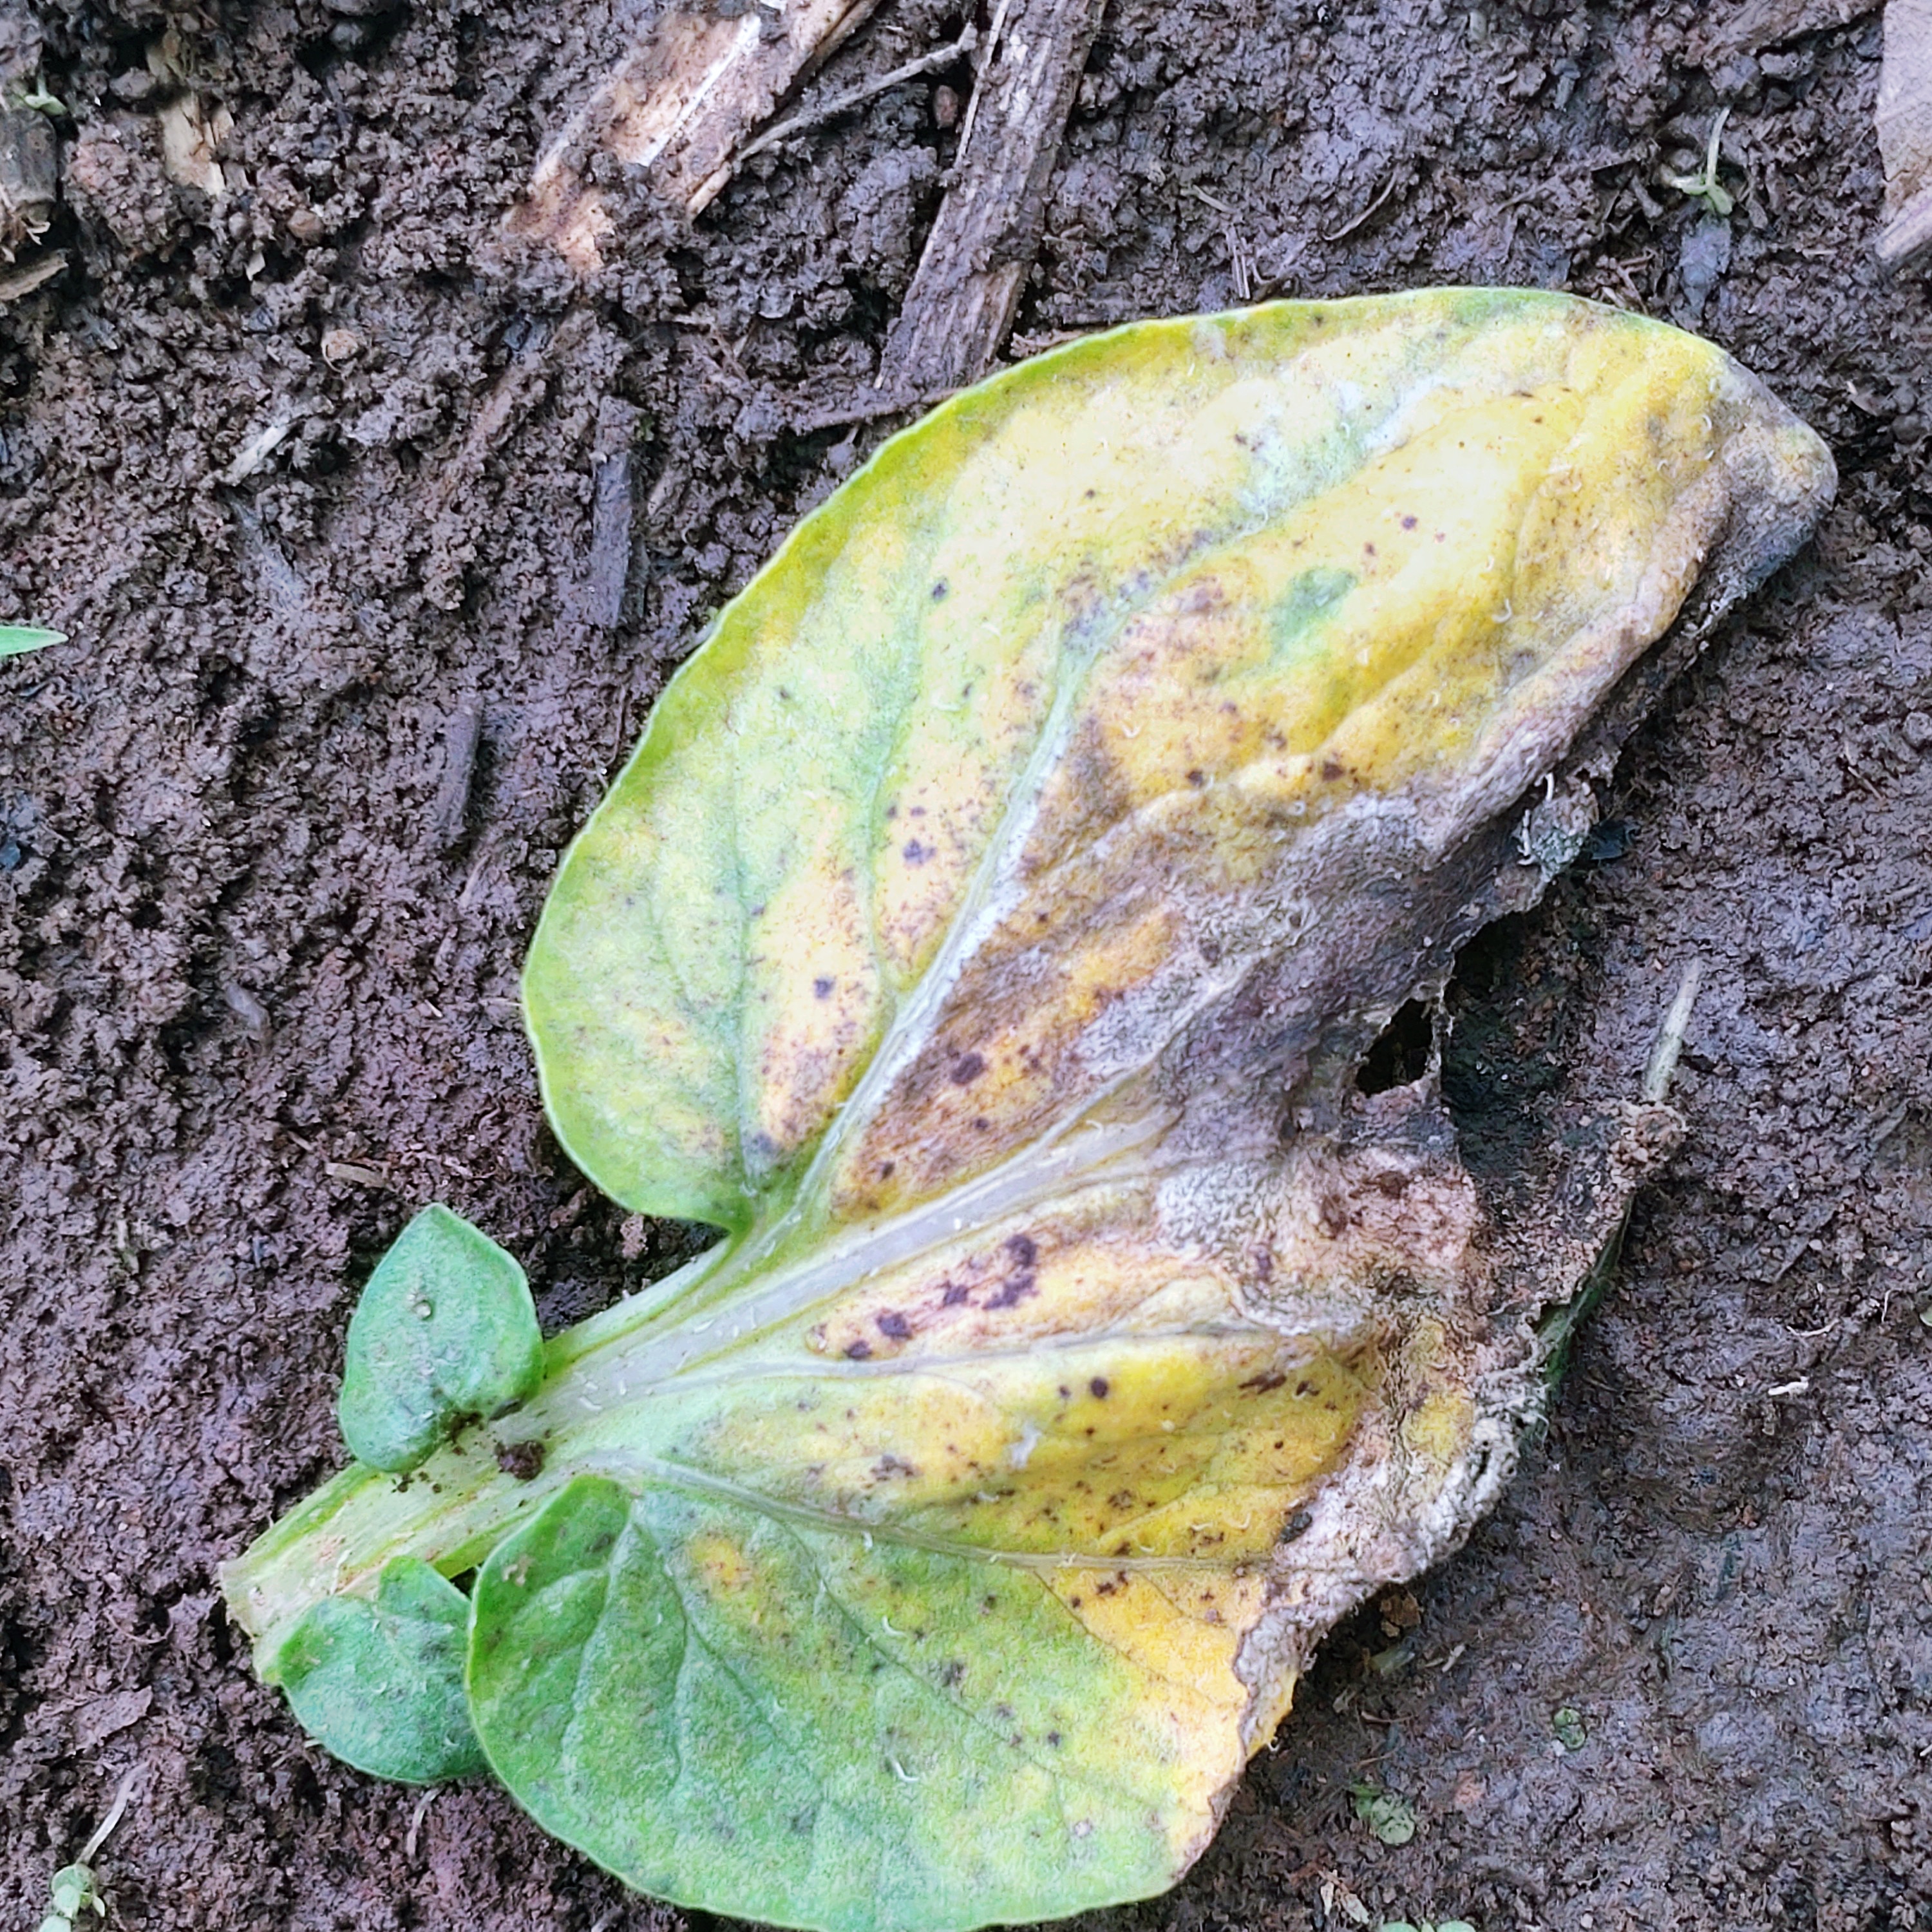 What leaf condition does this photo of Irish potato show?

late blight
